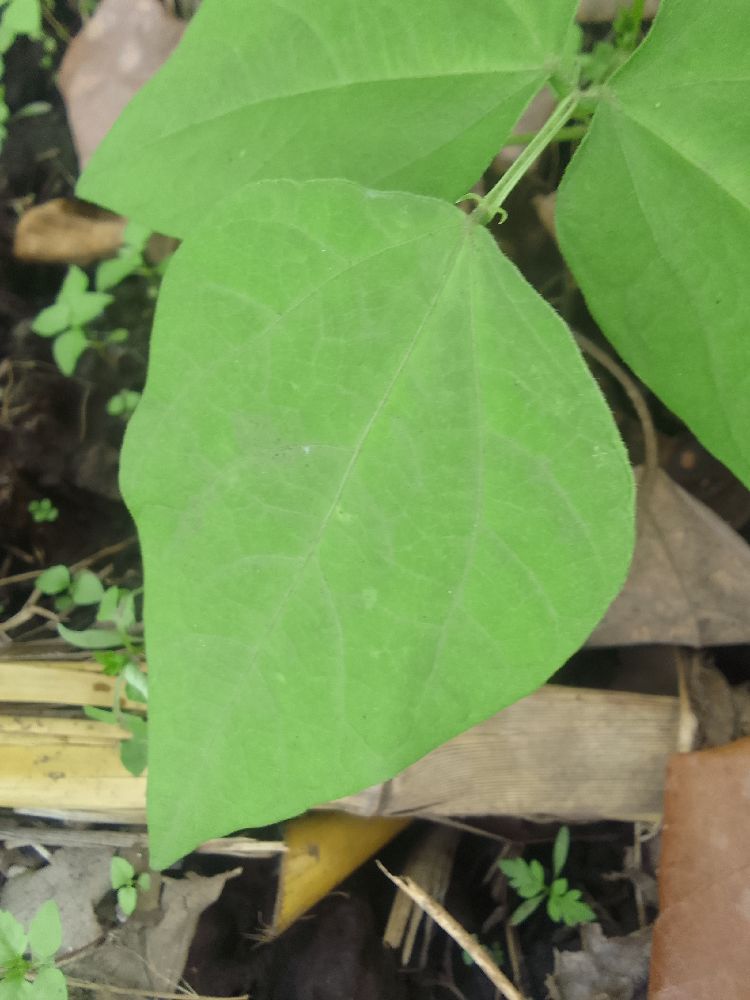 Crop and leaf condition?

common bean, healthy
